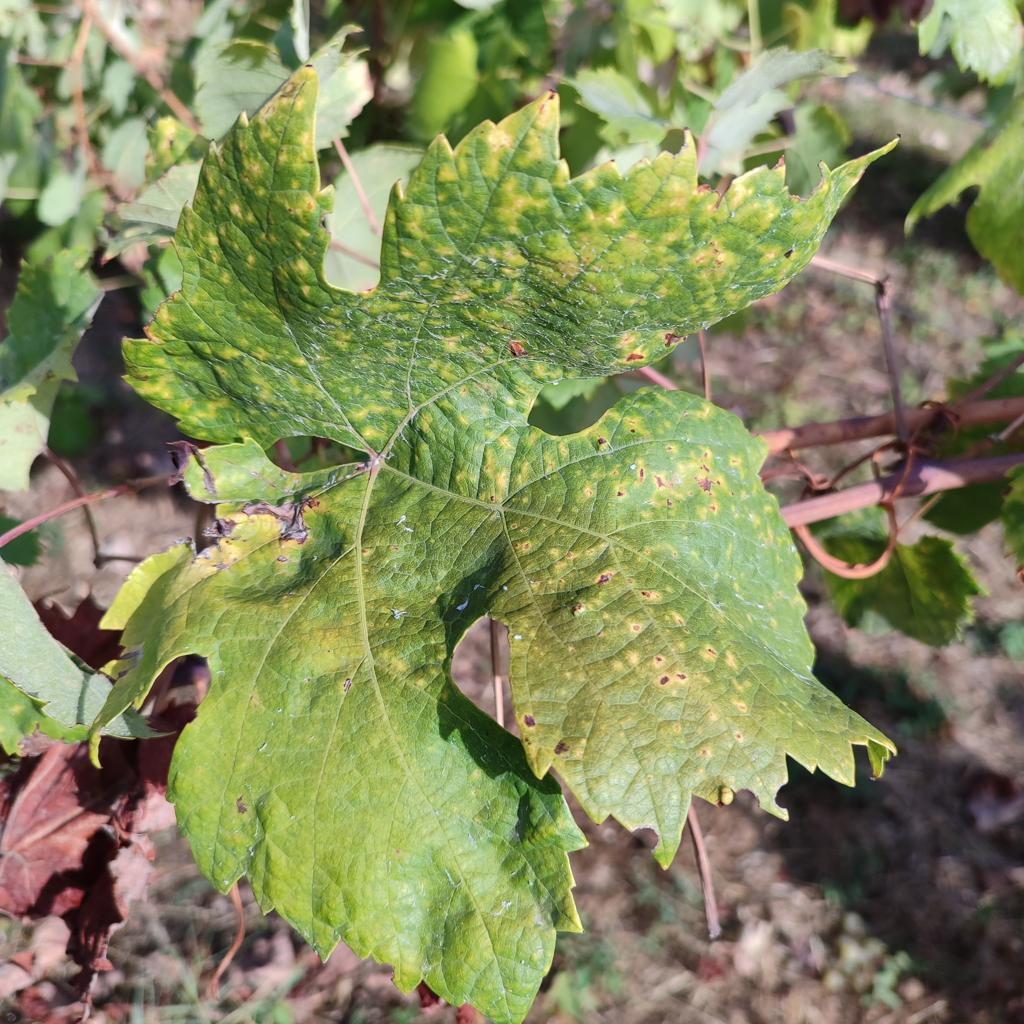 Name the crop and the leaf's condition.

grapevine, esca complex
